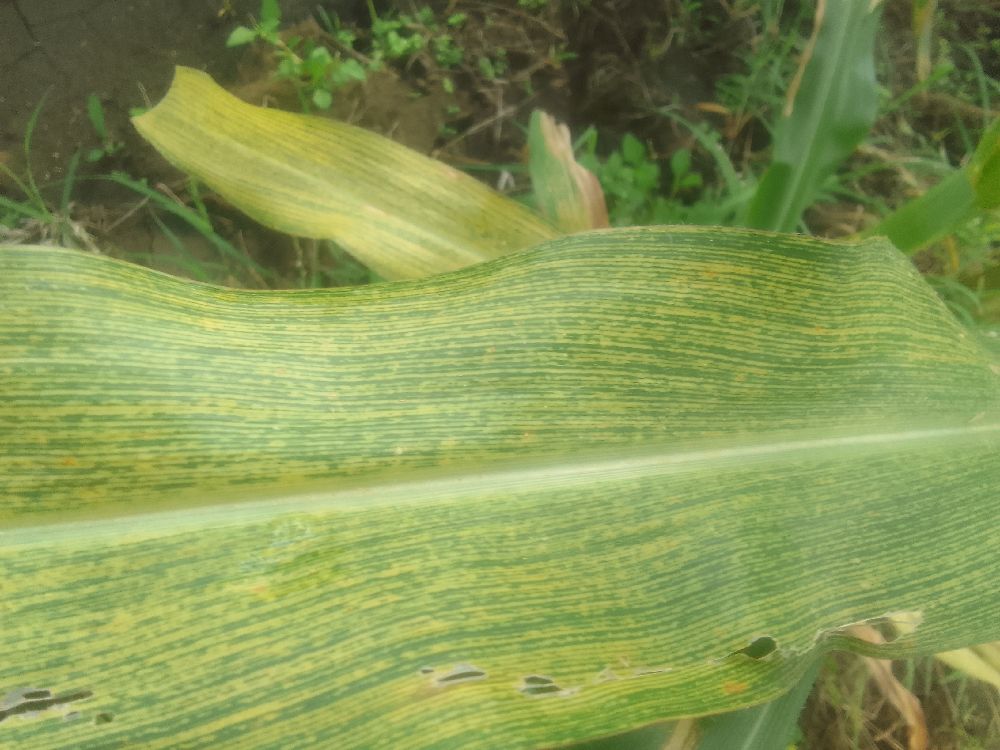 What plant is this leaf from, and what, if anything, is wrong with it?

maize, maize streak virus
